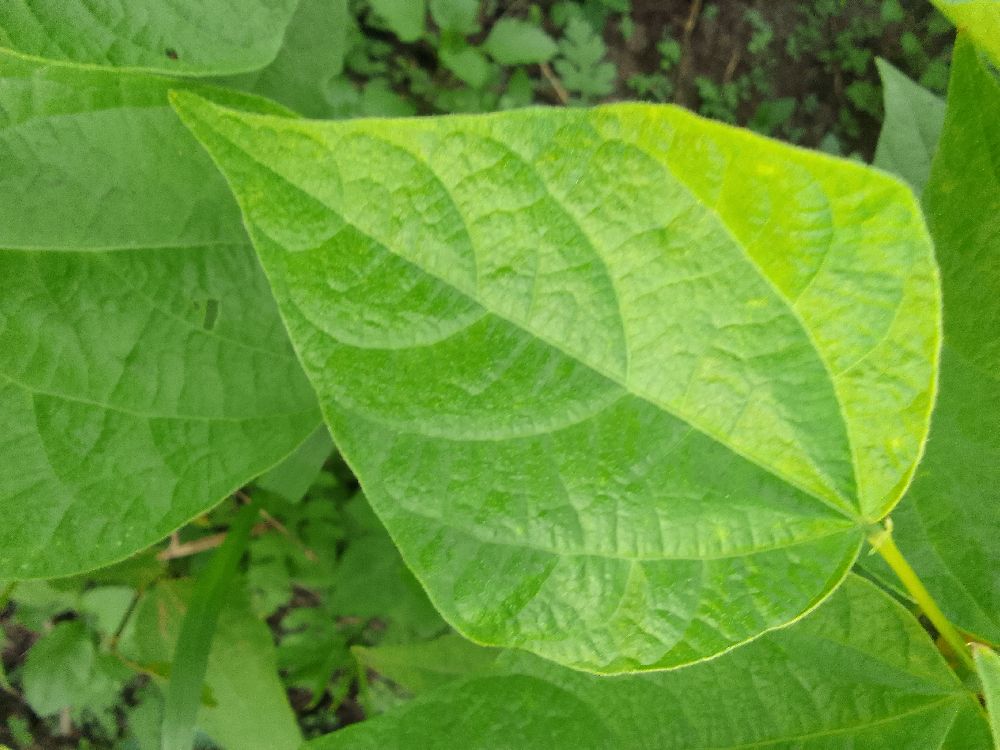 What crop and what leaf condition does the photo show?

common bean, healthy
